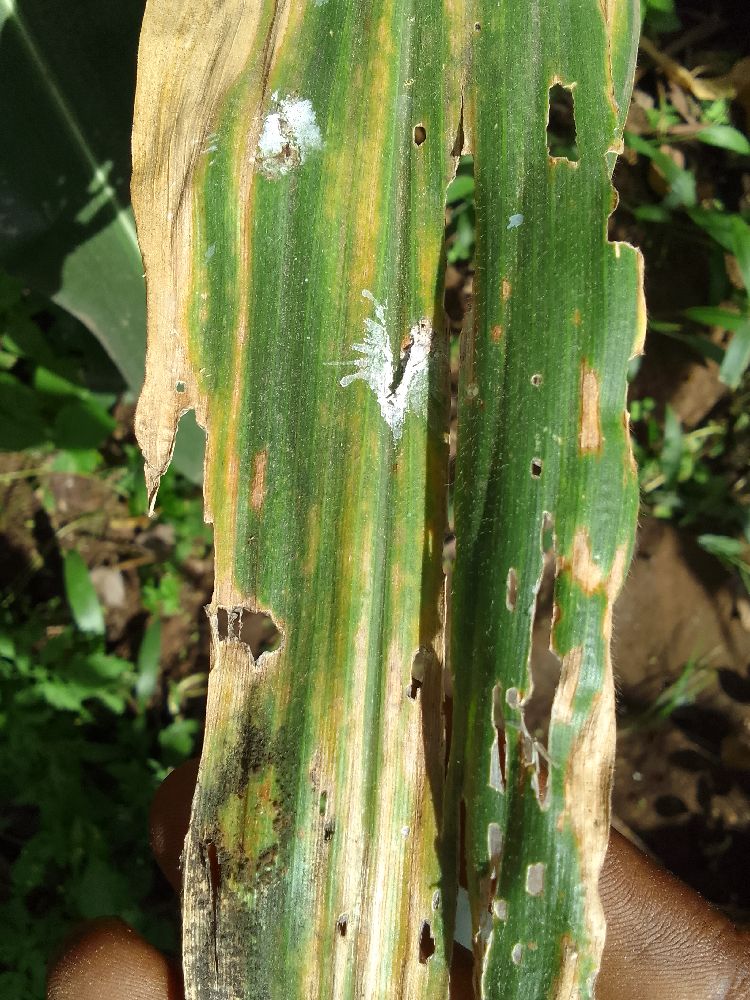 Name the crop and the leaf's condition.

maize, maize lethal necrosis
